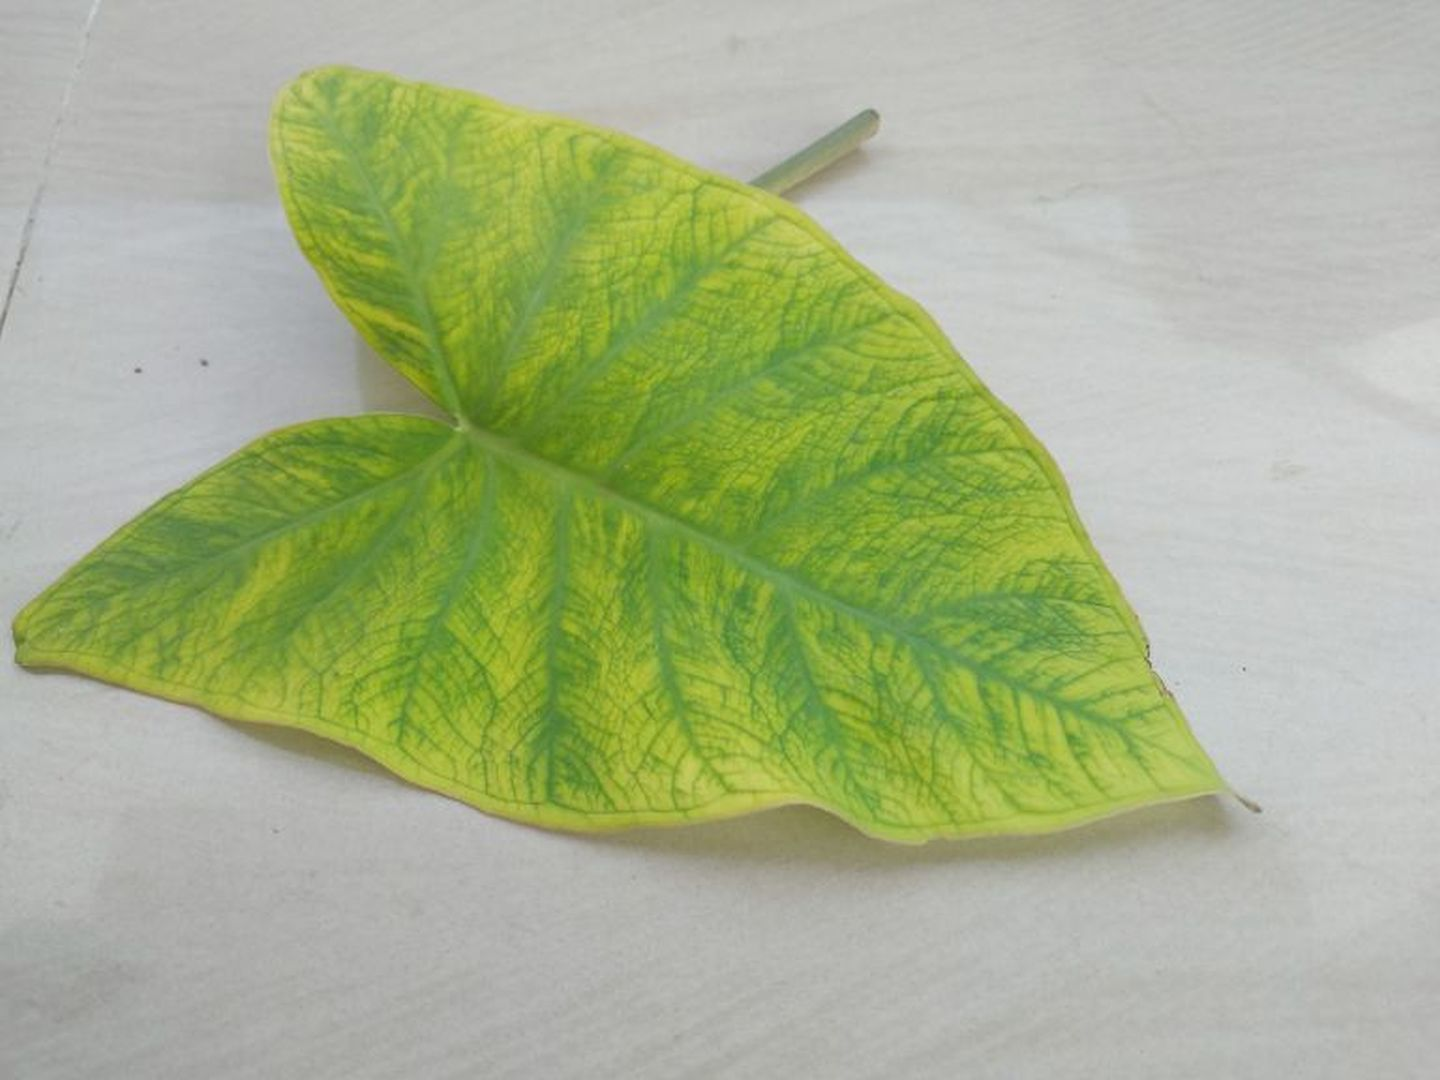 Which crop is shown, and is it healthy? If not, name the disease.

taro, mosaic
